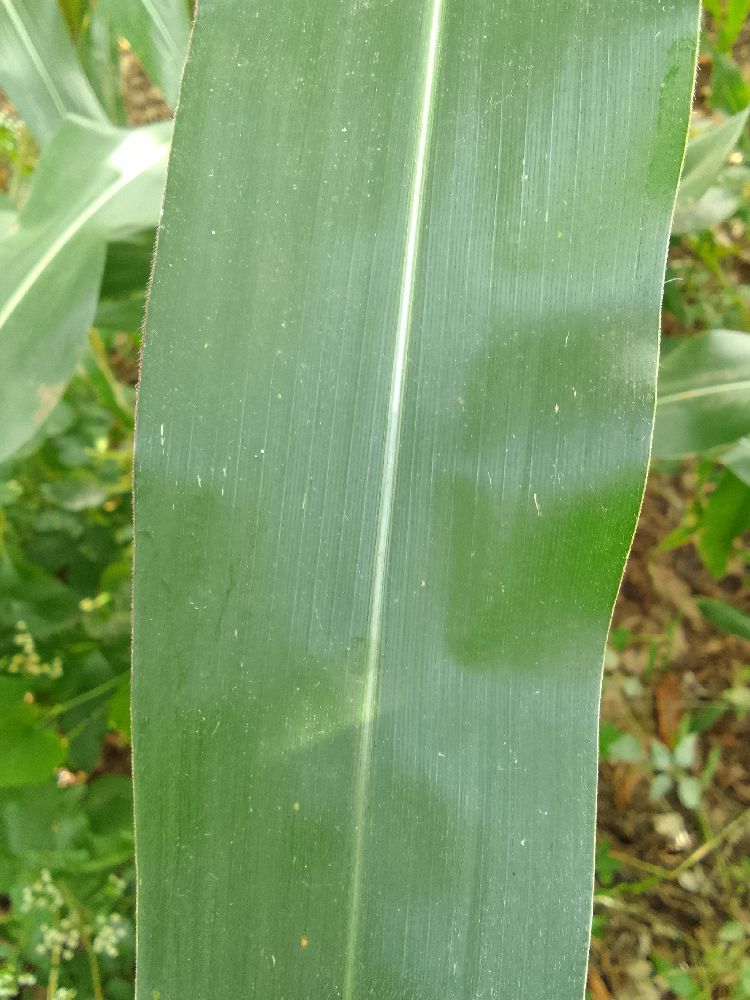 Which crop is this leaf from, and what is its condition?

maize, healthy
